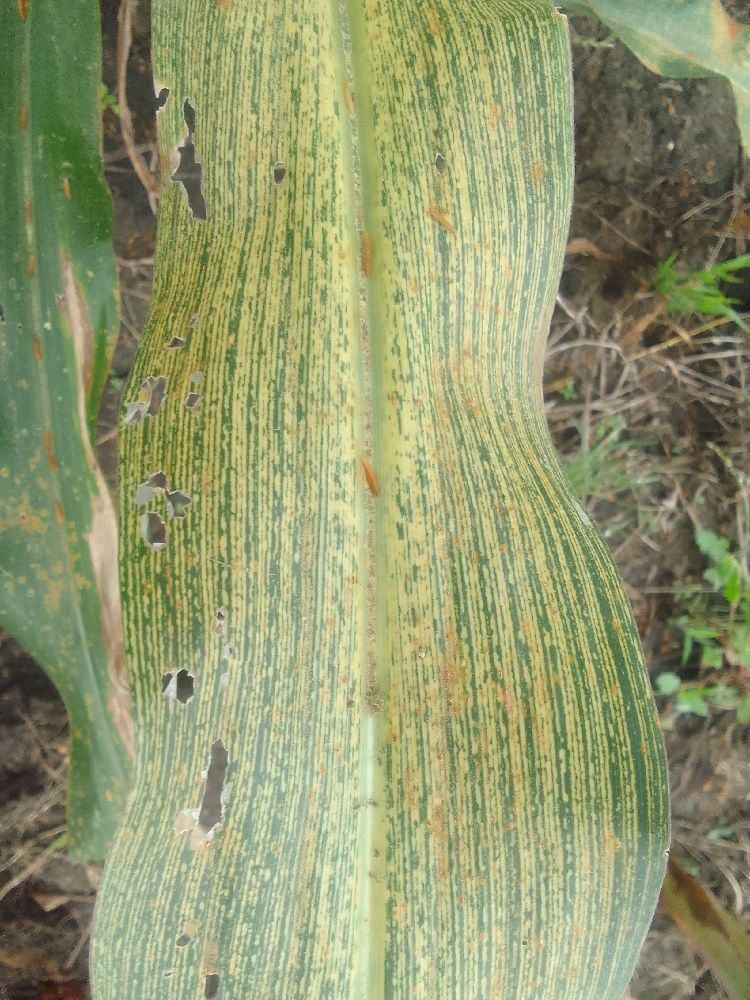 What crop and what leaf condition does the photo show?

maize, maize streak virus
